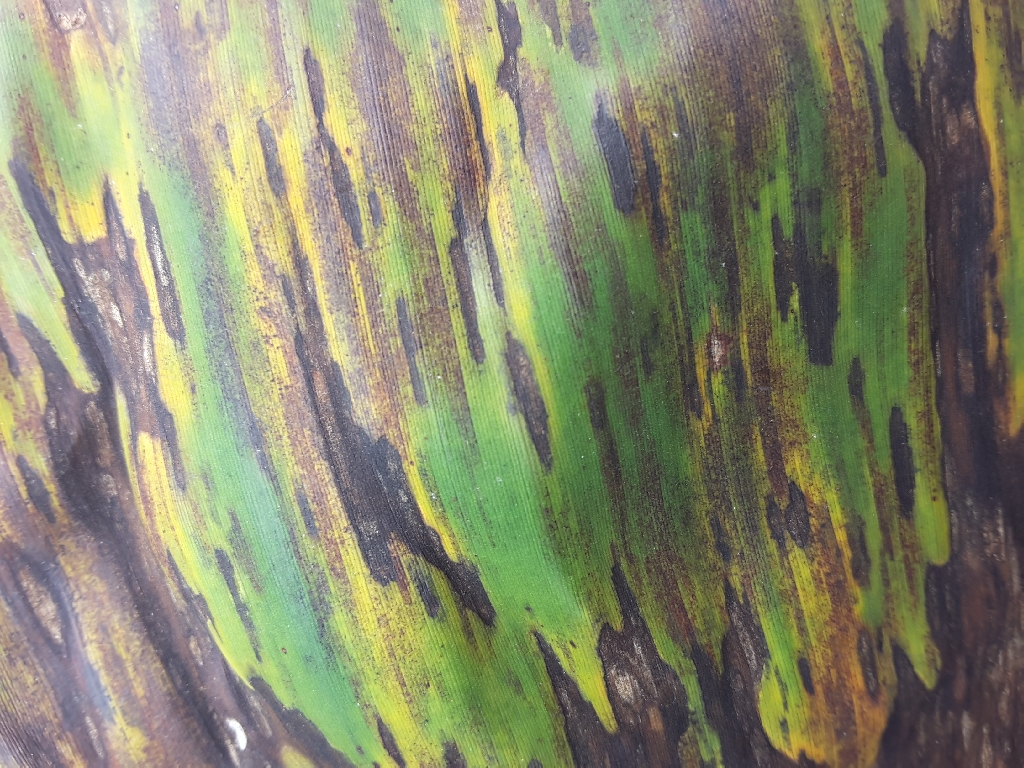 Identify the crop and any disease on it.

banana, black sigatoka
